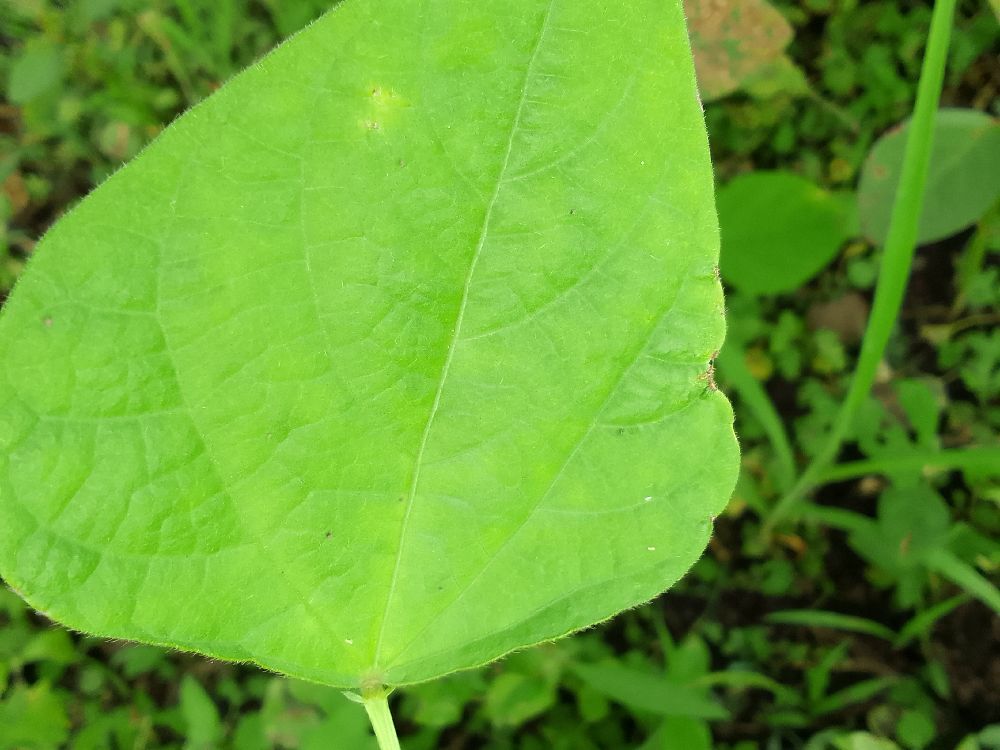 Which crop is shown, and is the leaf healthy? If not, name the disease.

common bean, healthy
